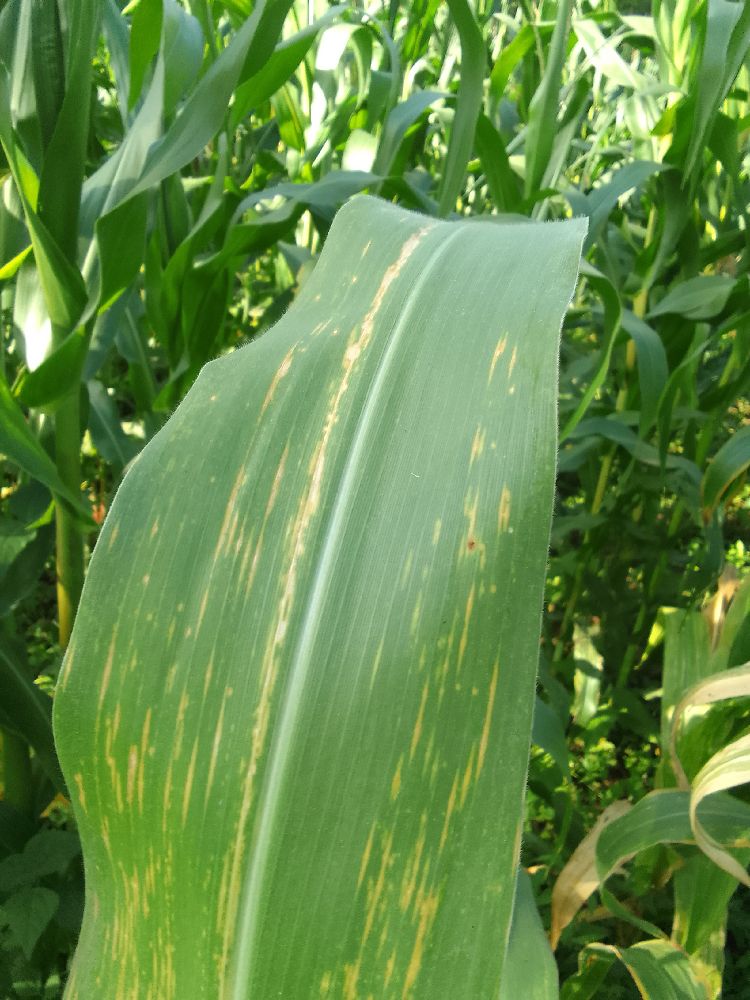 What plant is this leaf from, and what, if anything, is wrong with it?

maize, maize lethal necrosis
